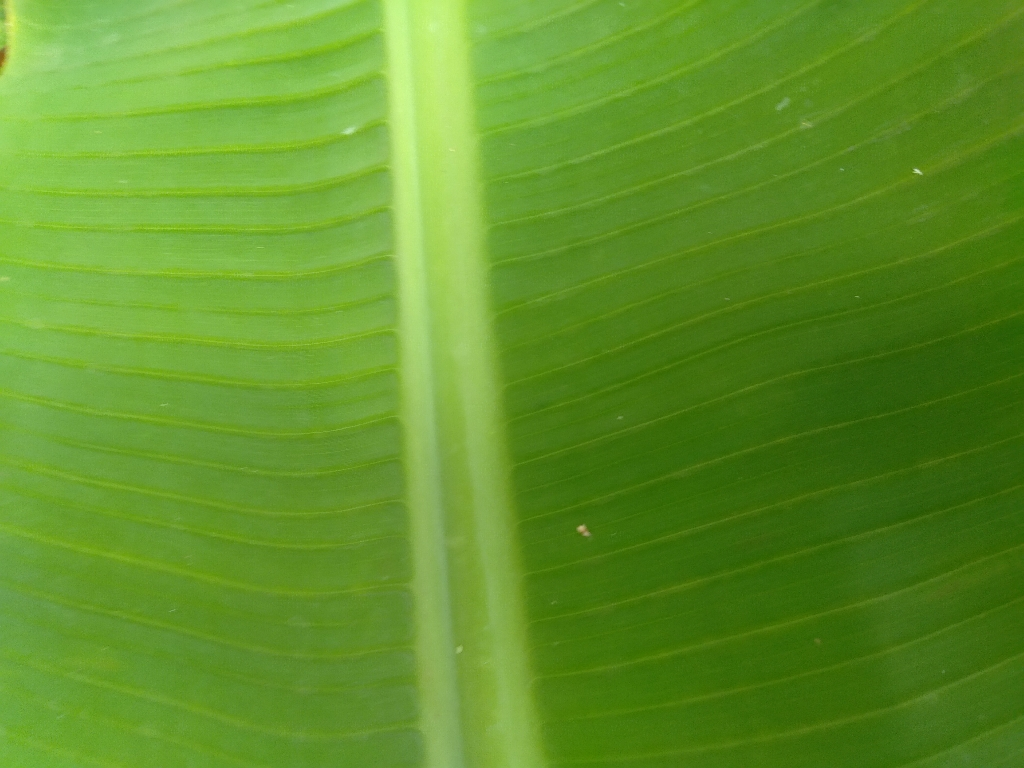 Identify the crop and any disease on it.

banana, healthy
